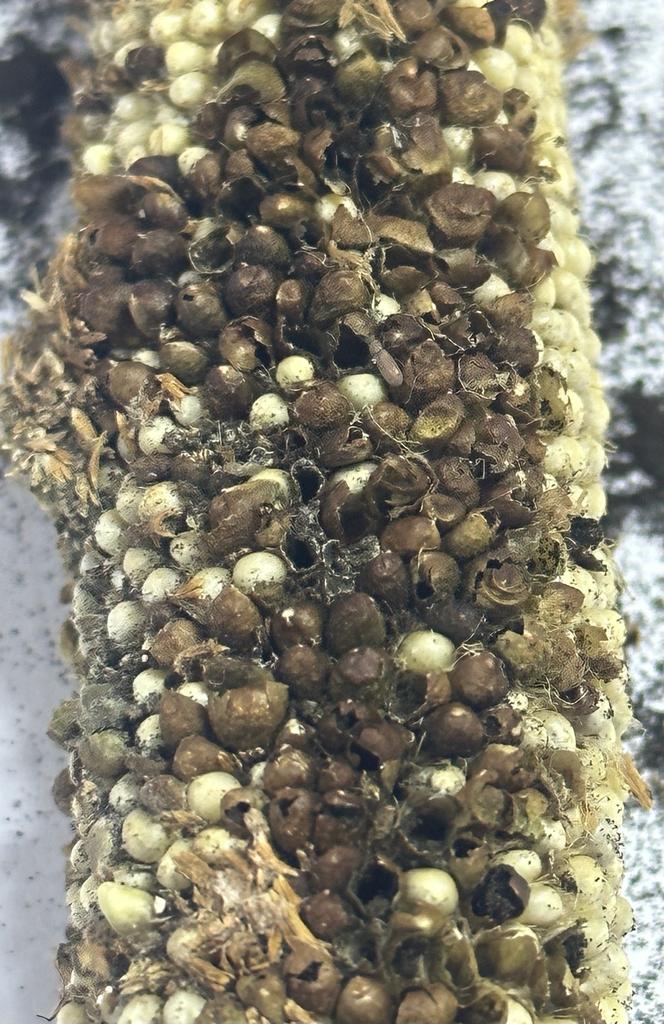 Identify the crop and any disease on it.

pearl millet, smut
